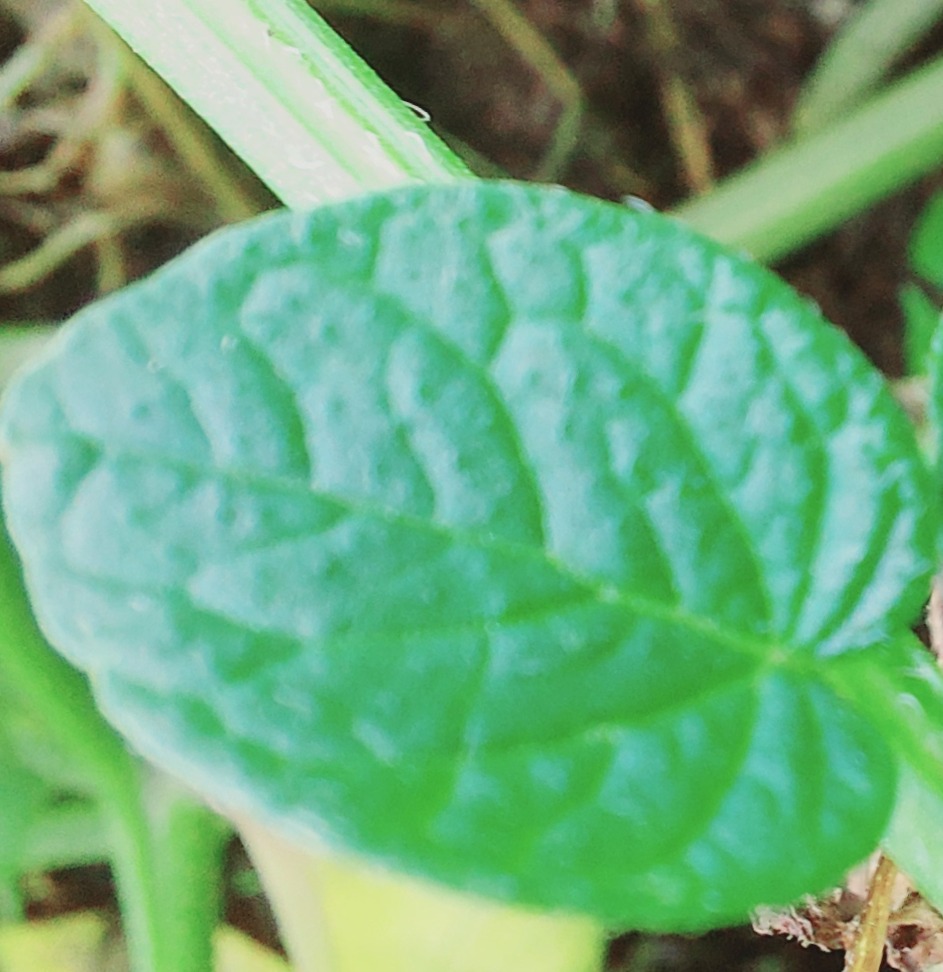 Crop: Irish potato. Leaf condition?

healthy
